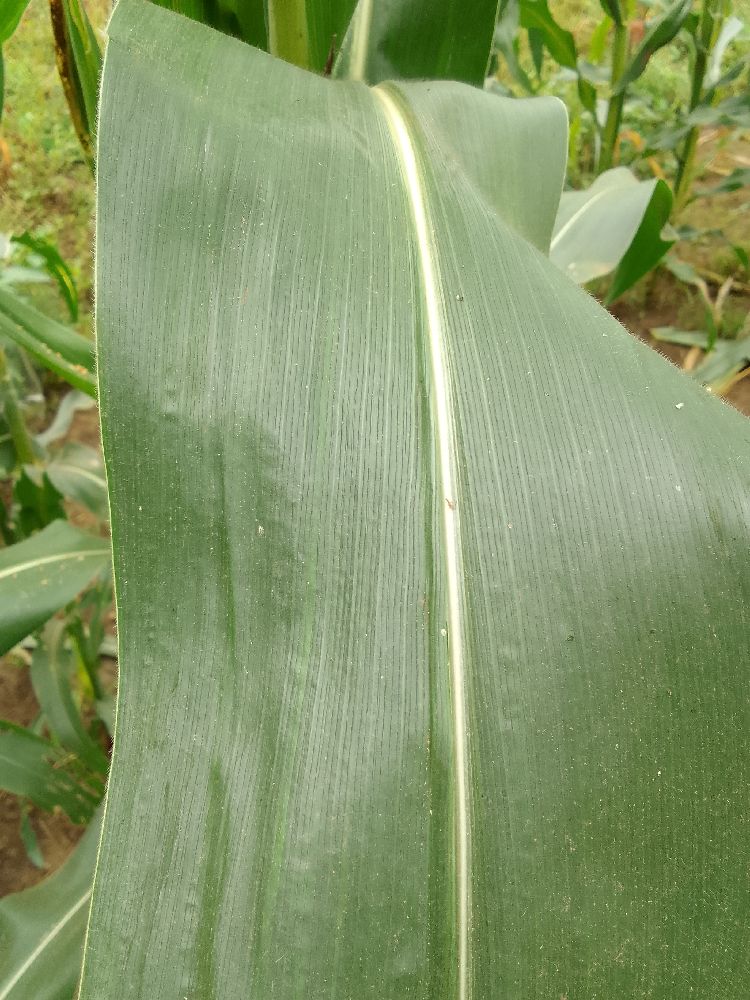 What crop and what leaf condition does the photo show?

maize, healthy
